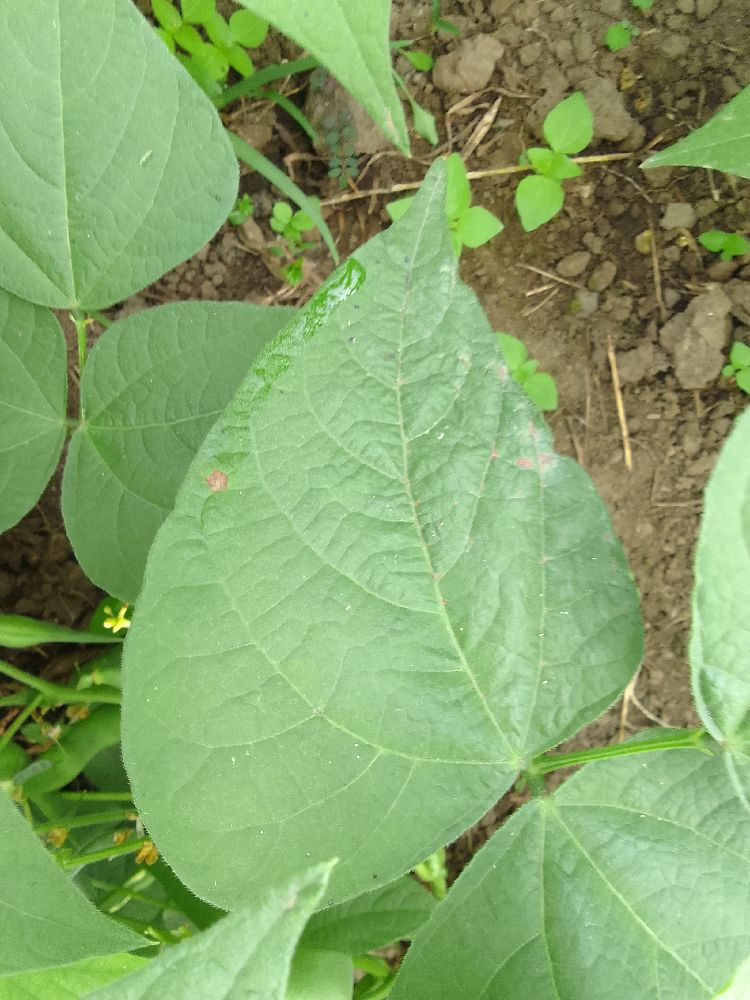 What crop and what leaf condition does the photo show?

common bean, healthy
